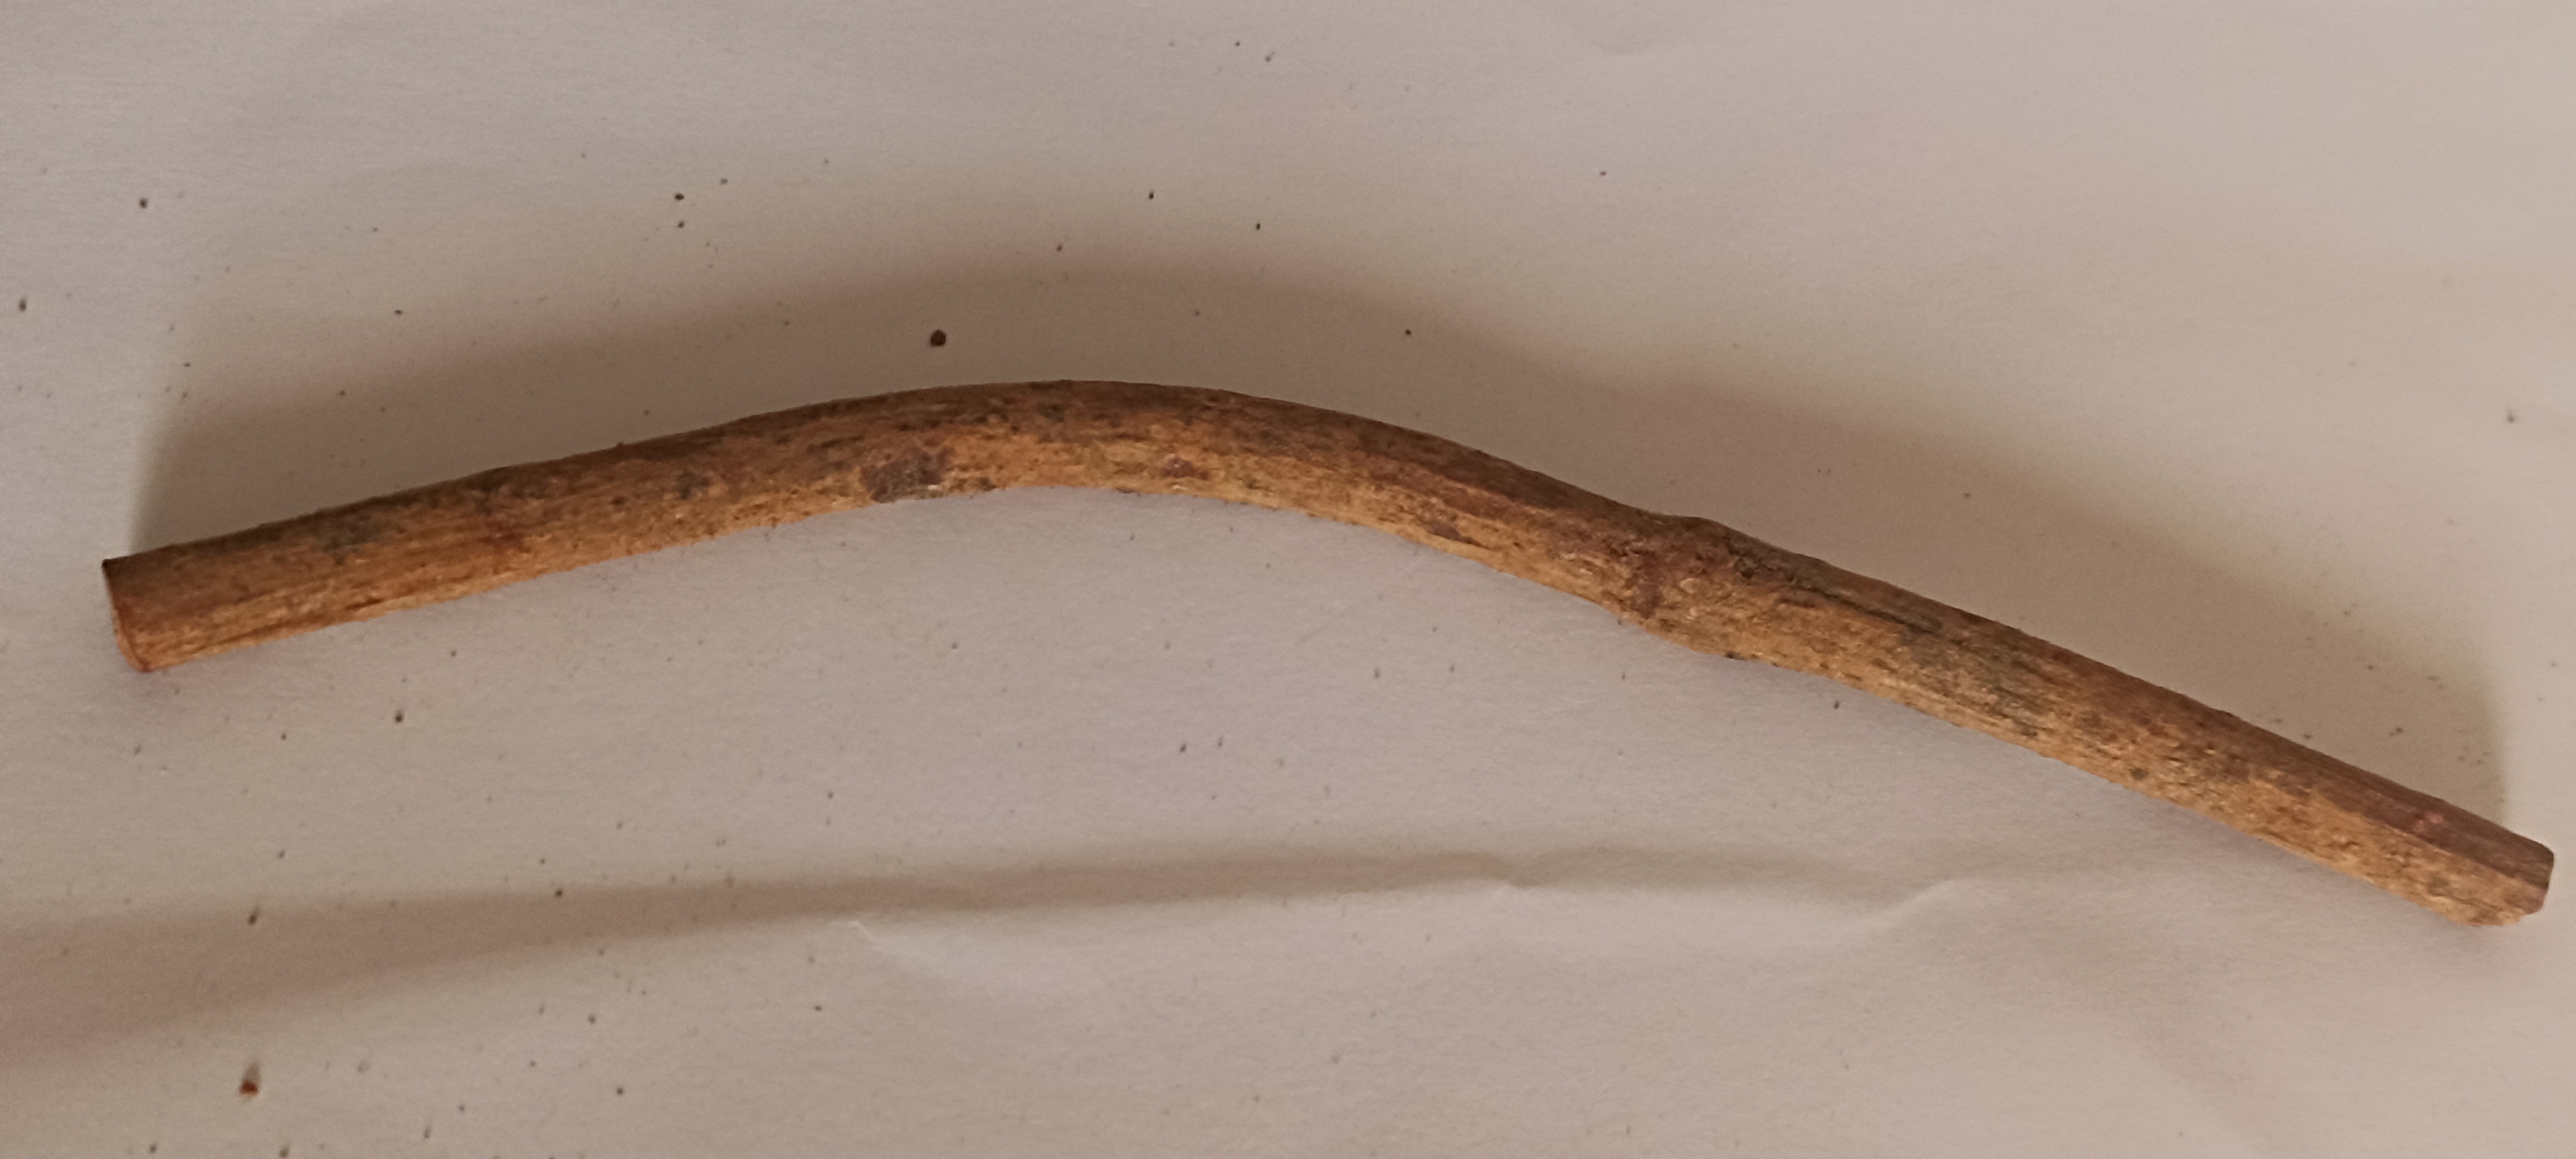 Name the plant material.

manjistha
